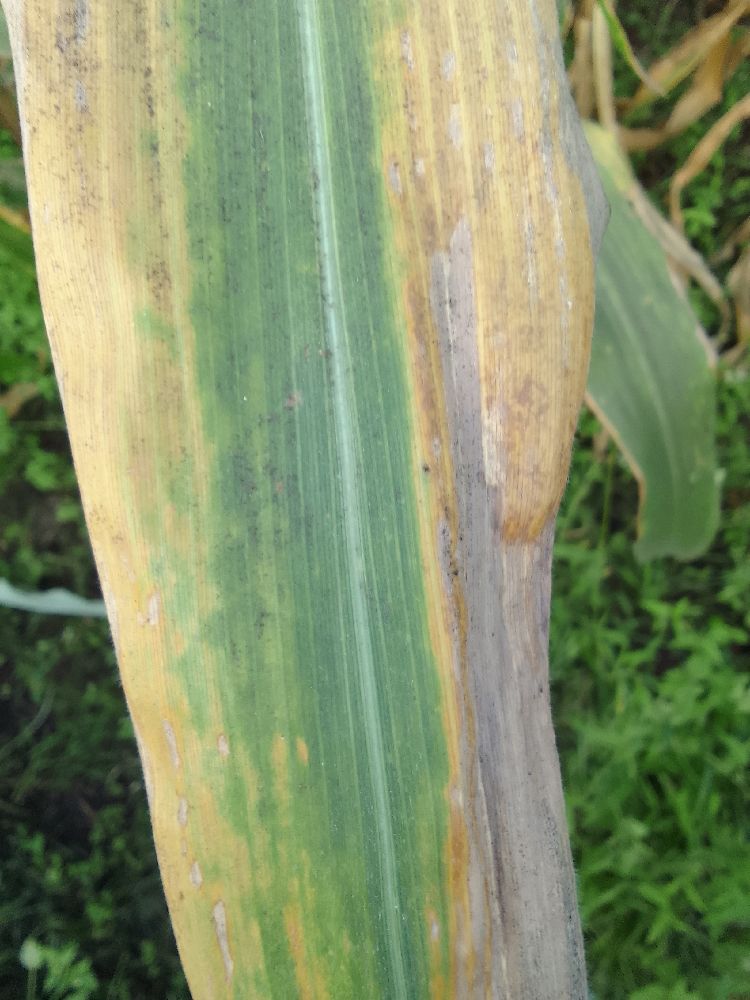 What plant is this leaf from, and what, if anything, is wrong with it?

maize, maize lethal necrosis
